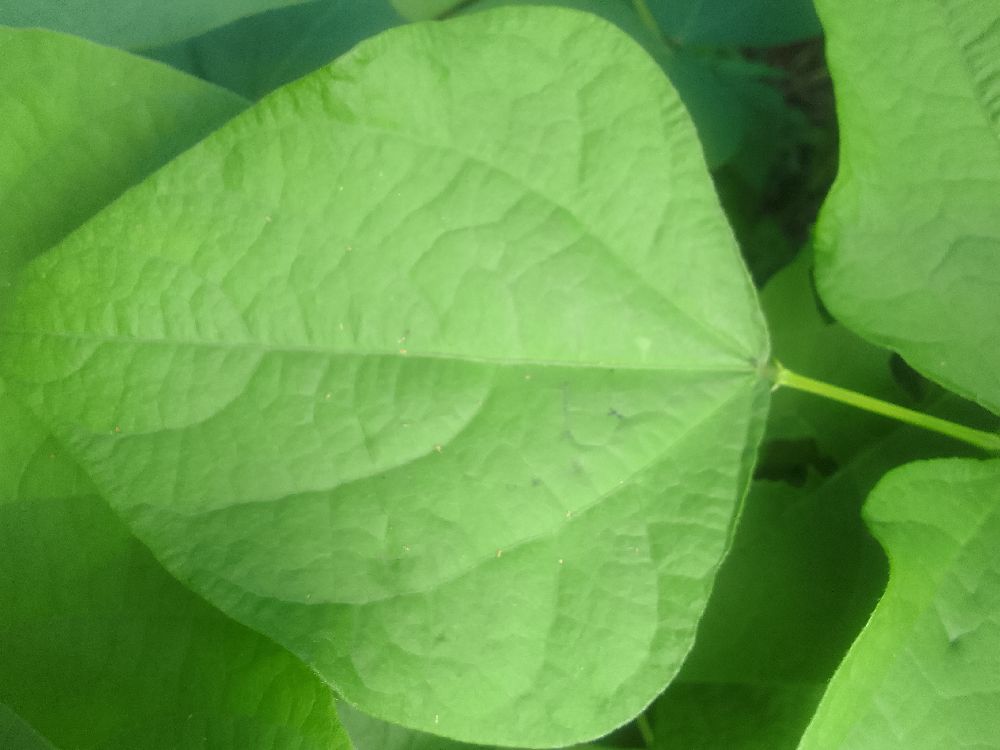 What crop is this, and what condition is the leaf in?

common bean, healthy
